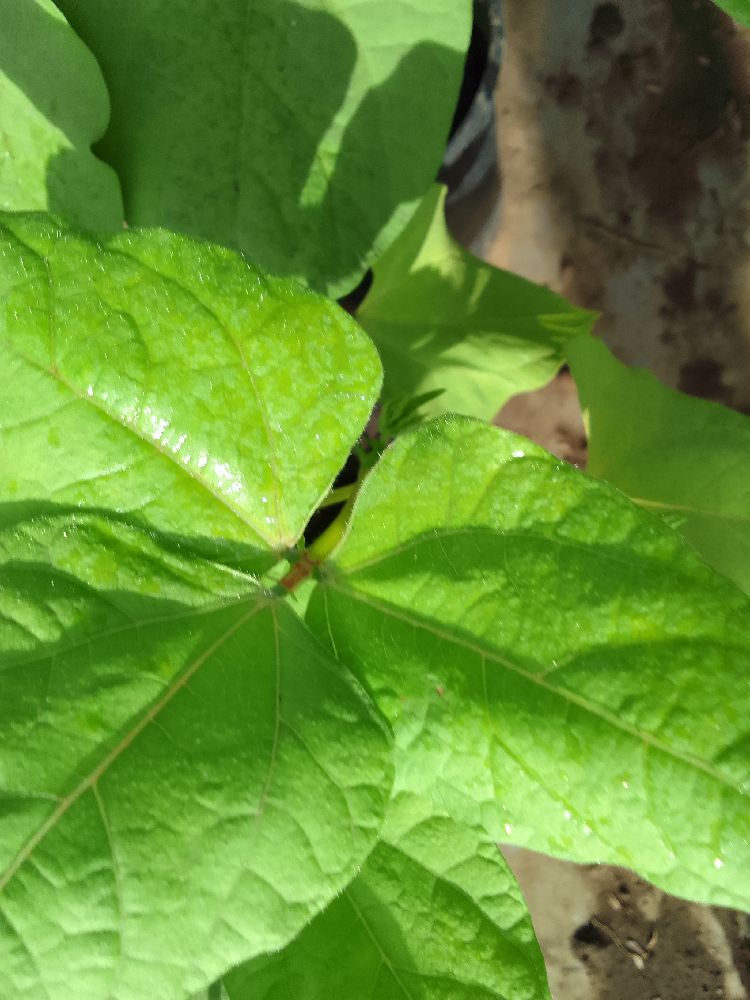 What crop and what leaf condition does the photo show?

common bean, healthy
